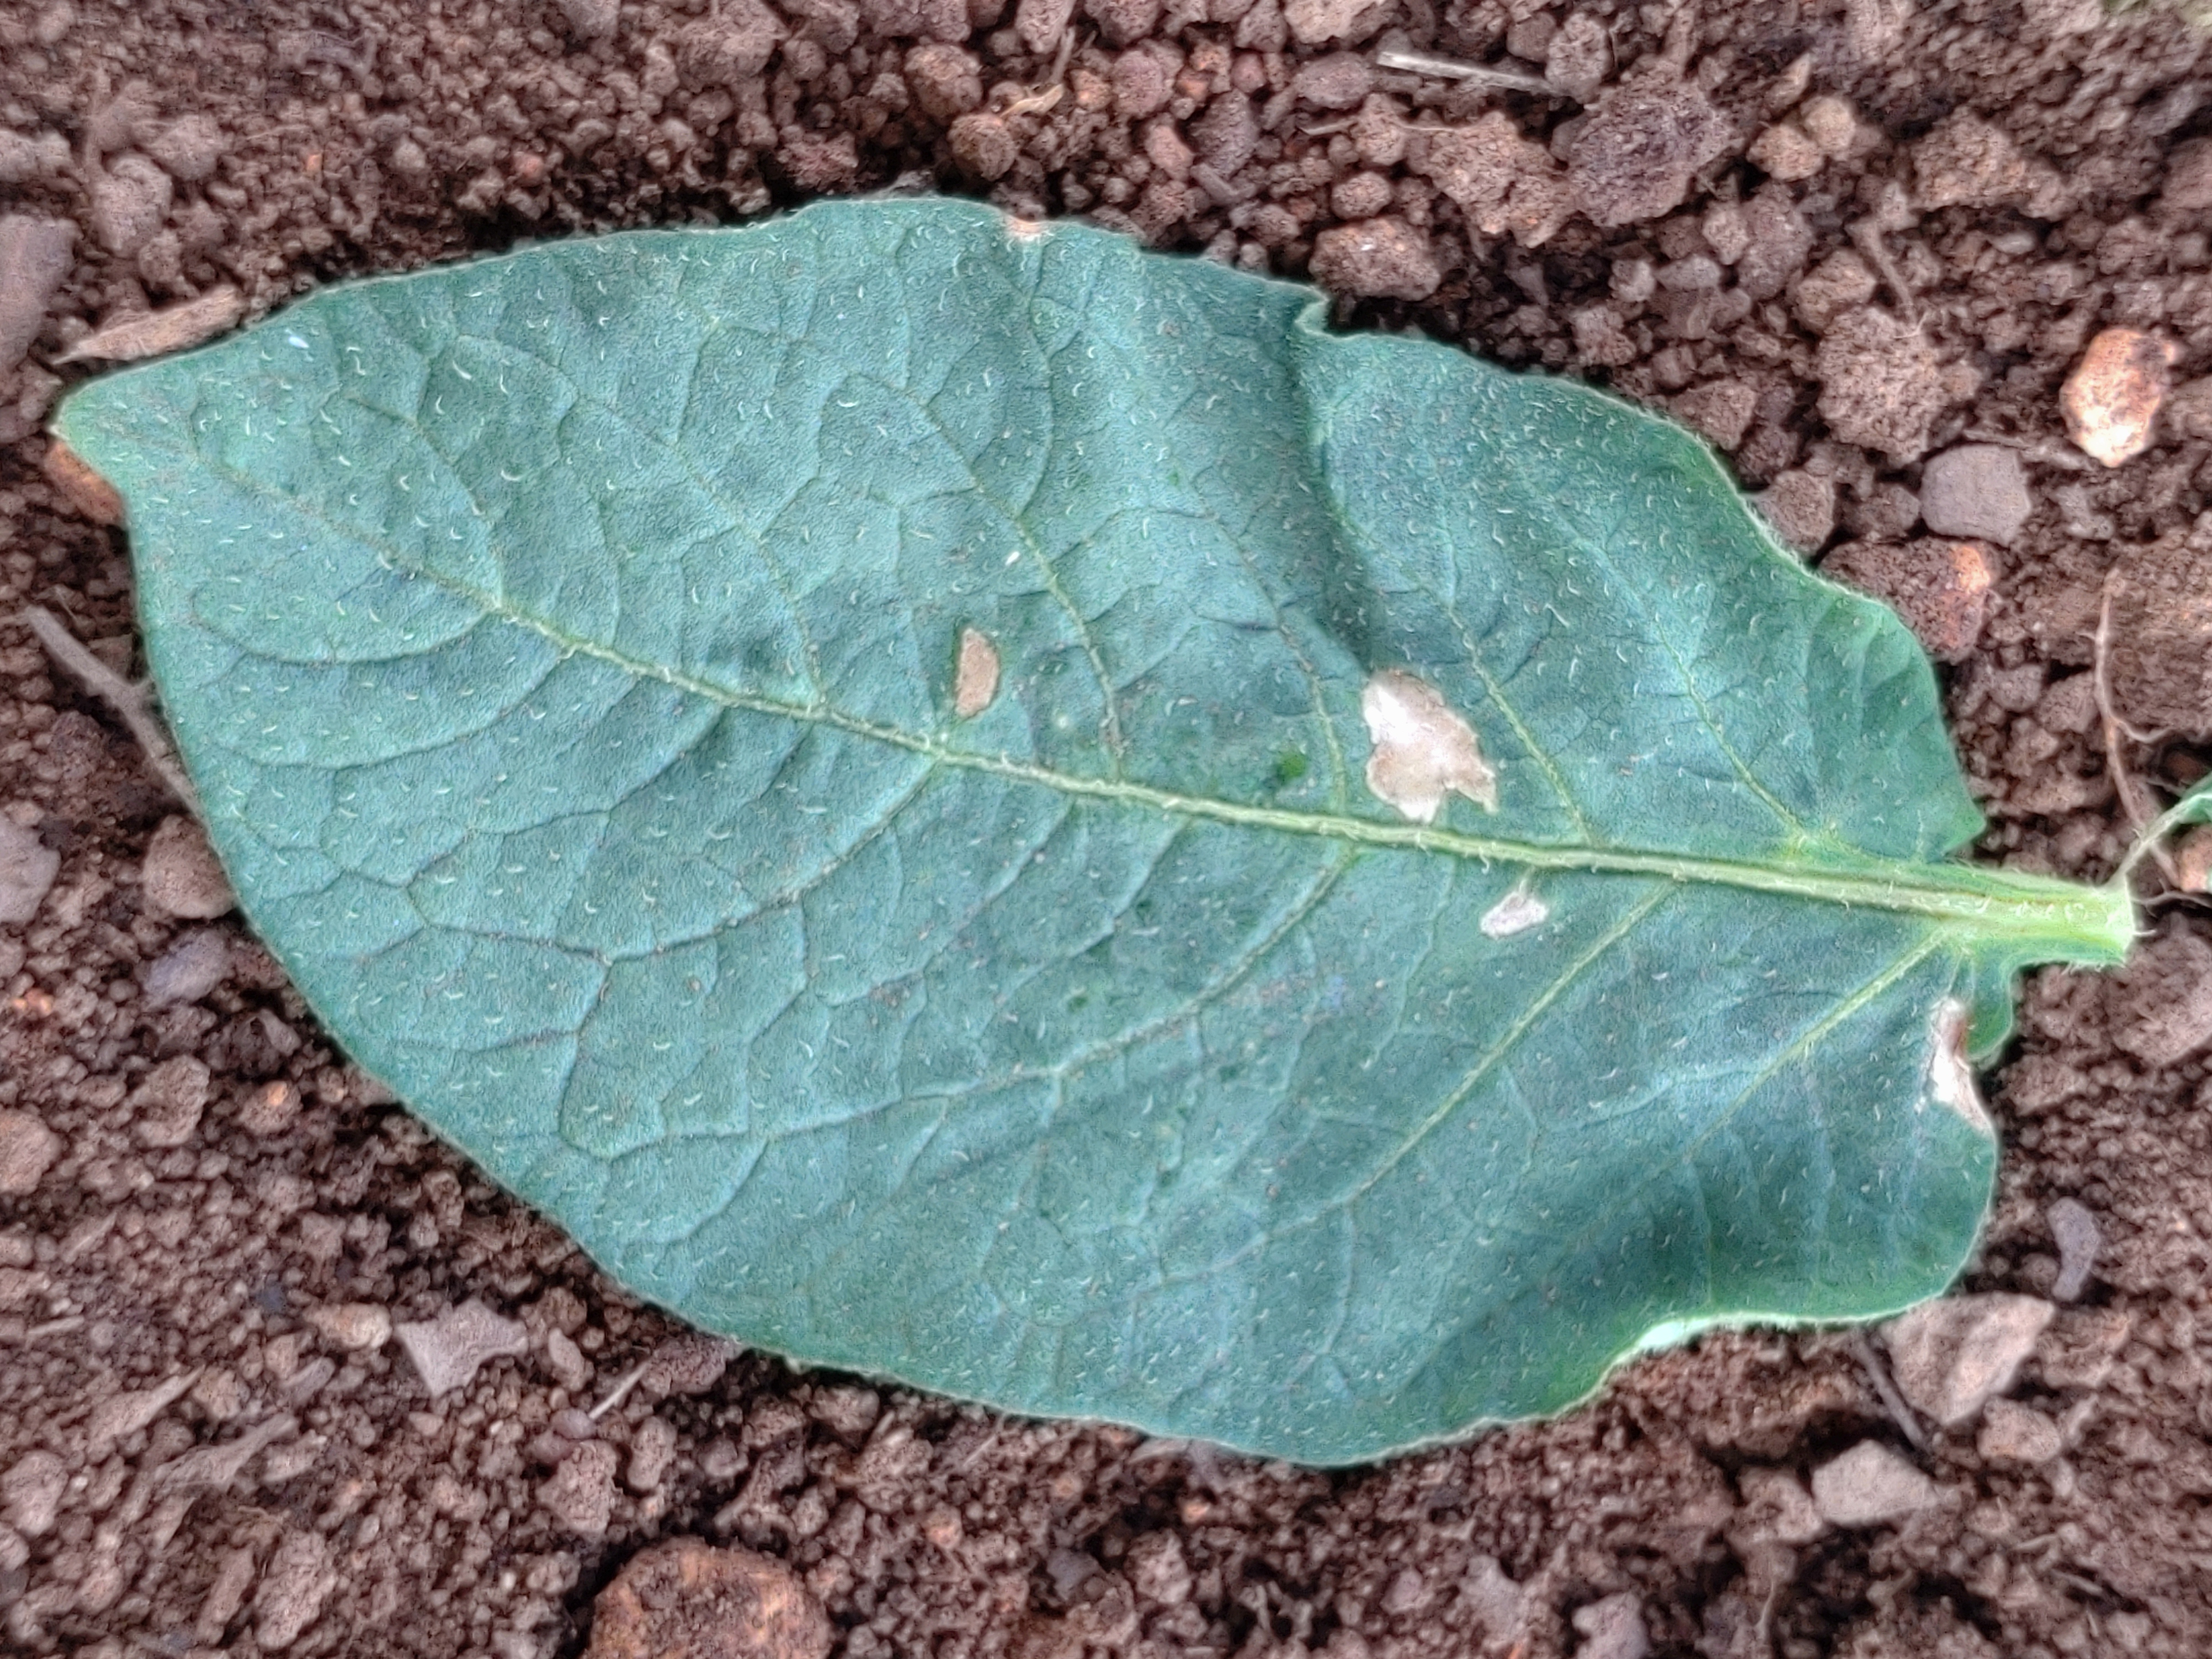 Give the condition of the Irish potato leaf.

early blight
